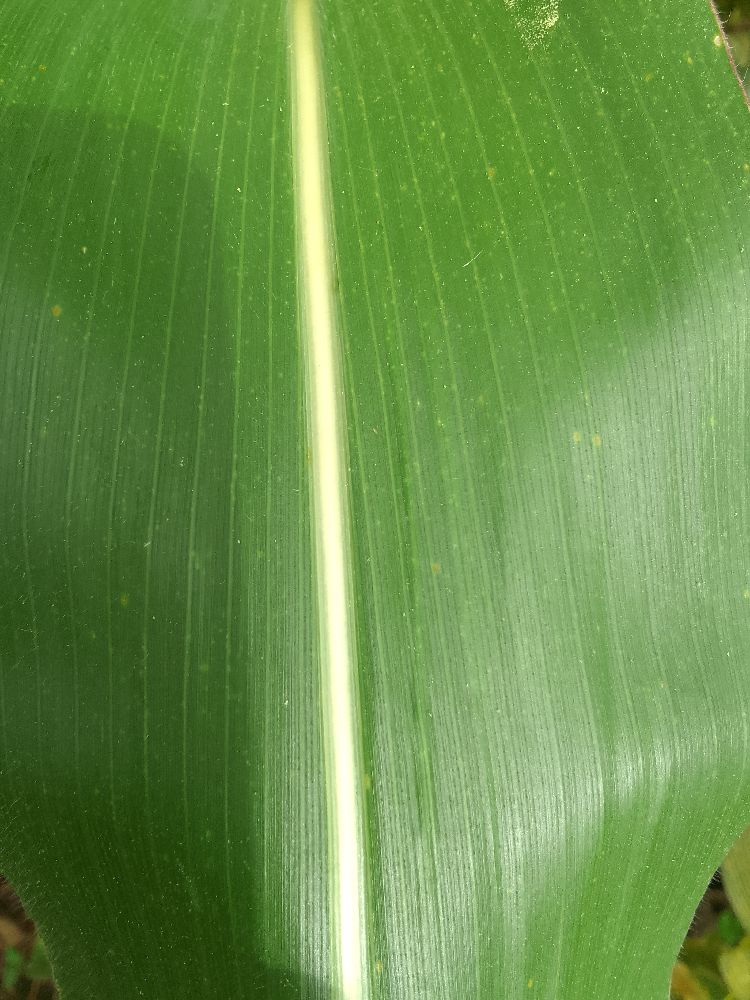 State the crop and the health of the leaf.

maize, healthy
